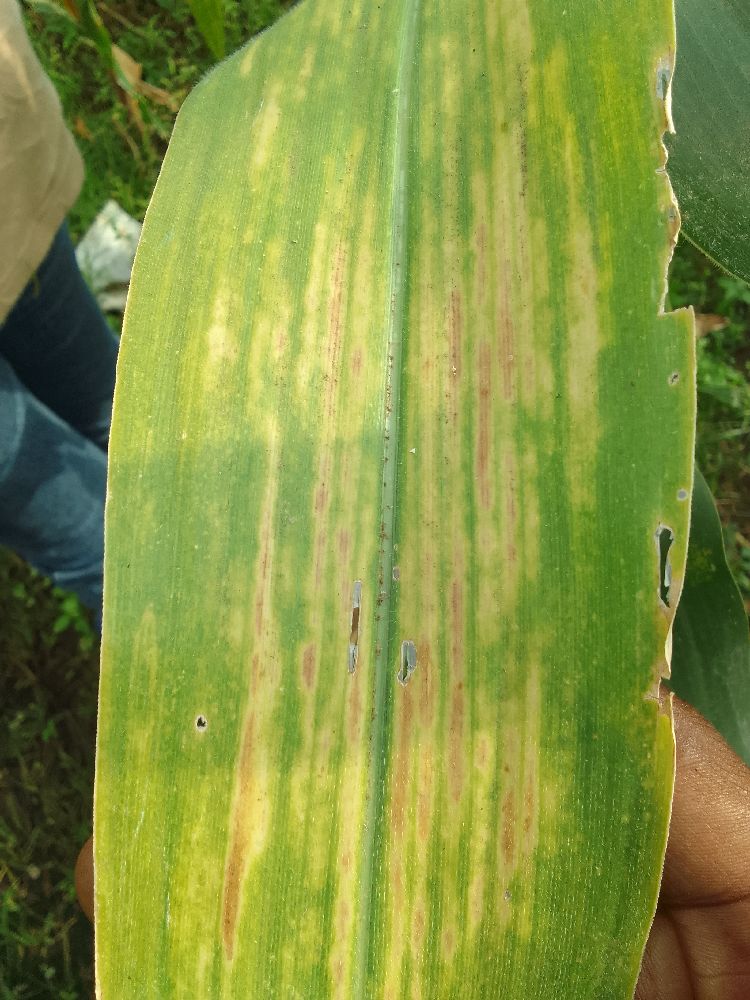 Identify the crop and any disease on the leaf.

maize, maize lethal necrosis
